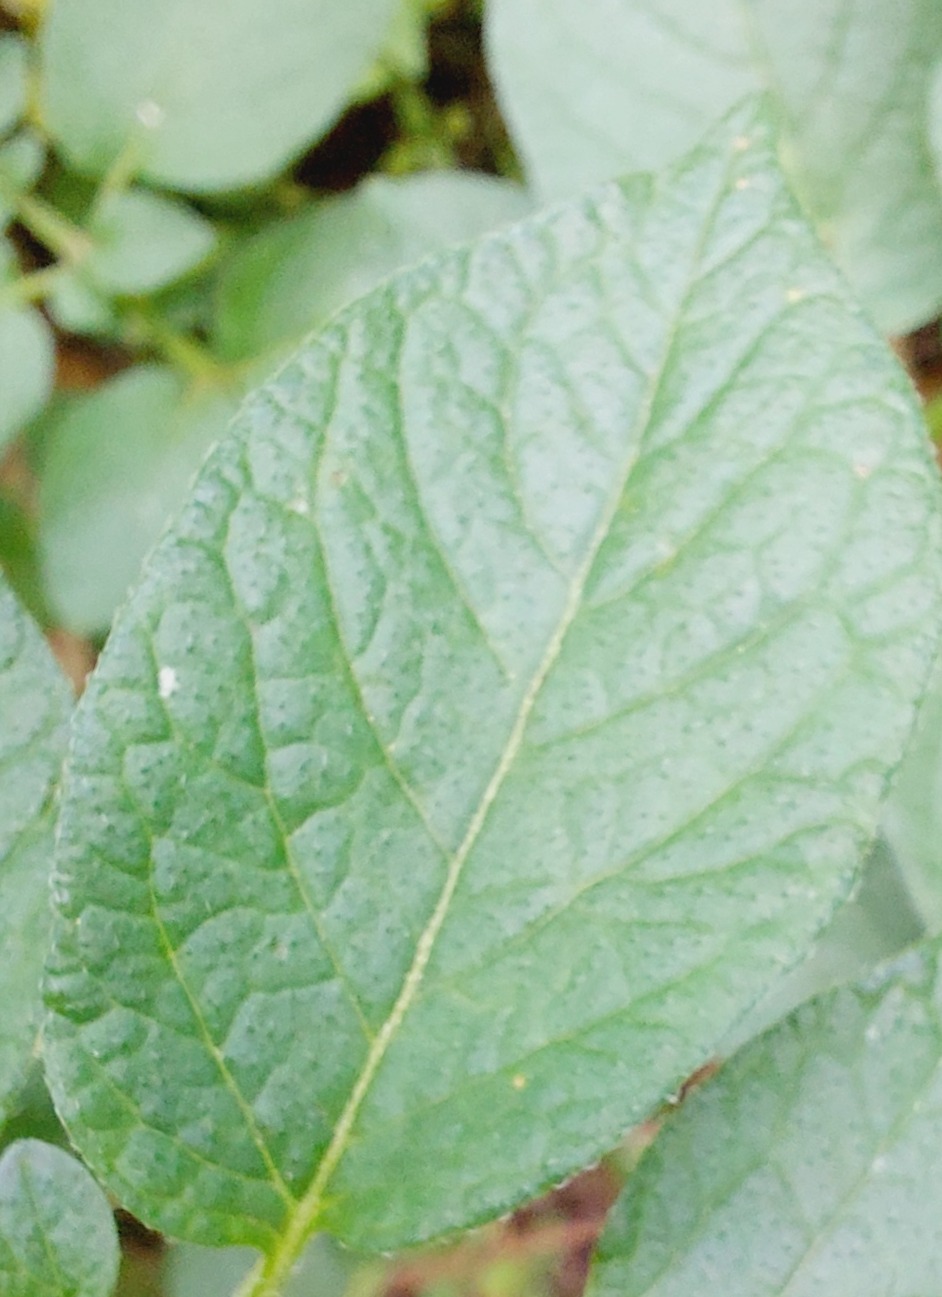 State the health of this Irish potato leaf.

healthy
